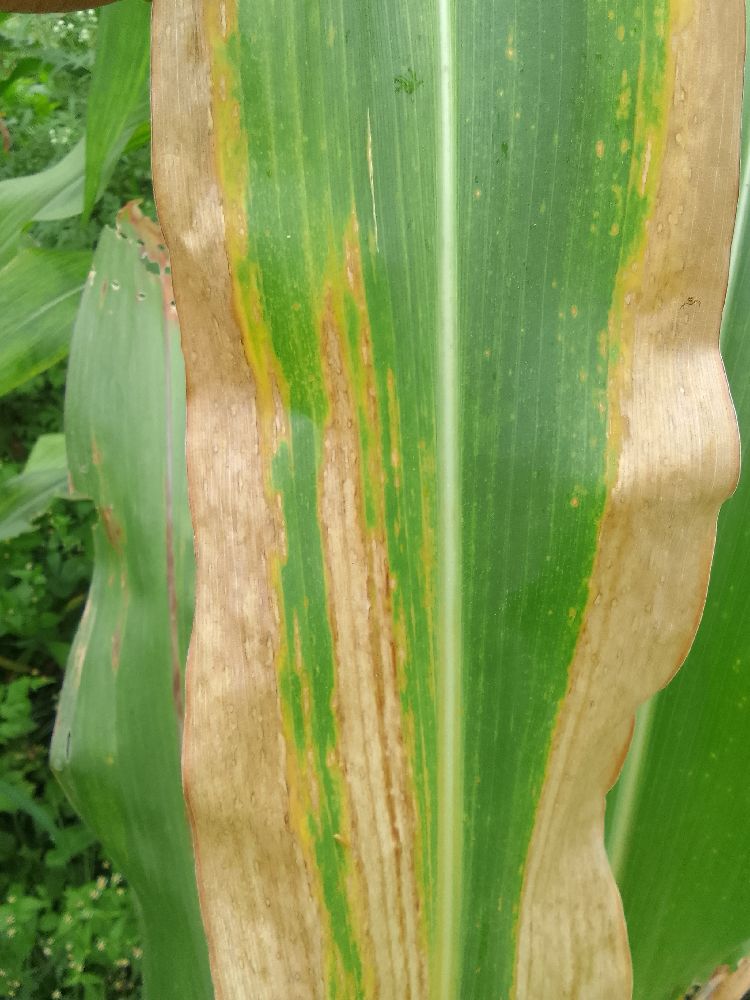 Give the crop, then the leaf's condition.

maize, maize lethal necrosis
